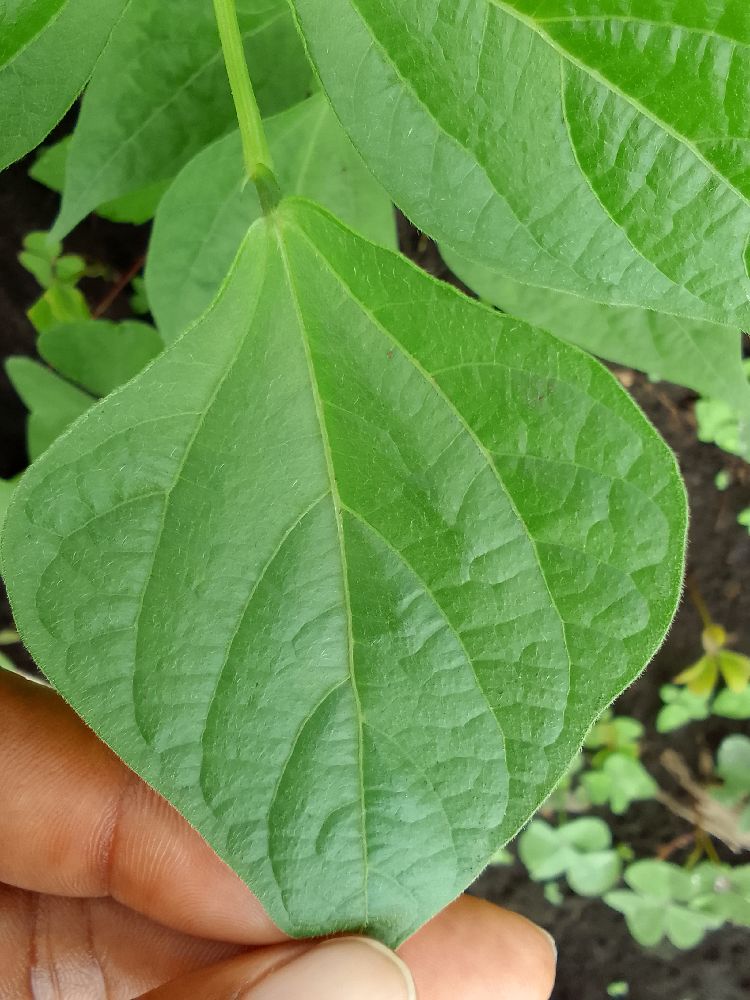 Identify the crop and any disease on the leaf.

common bean, healthy
